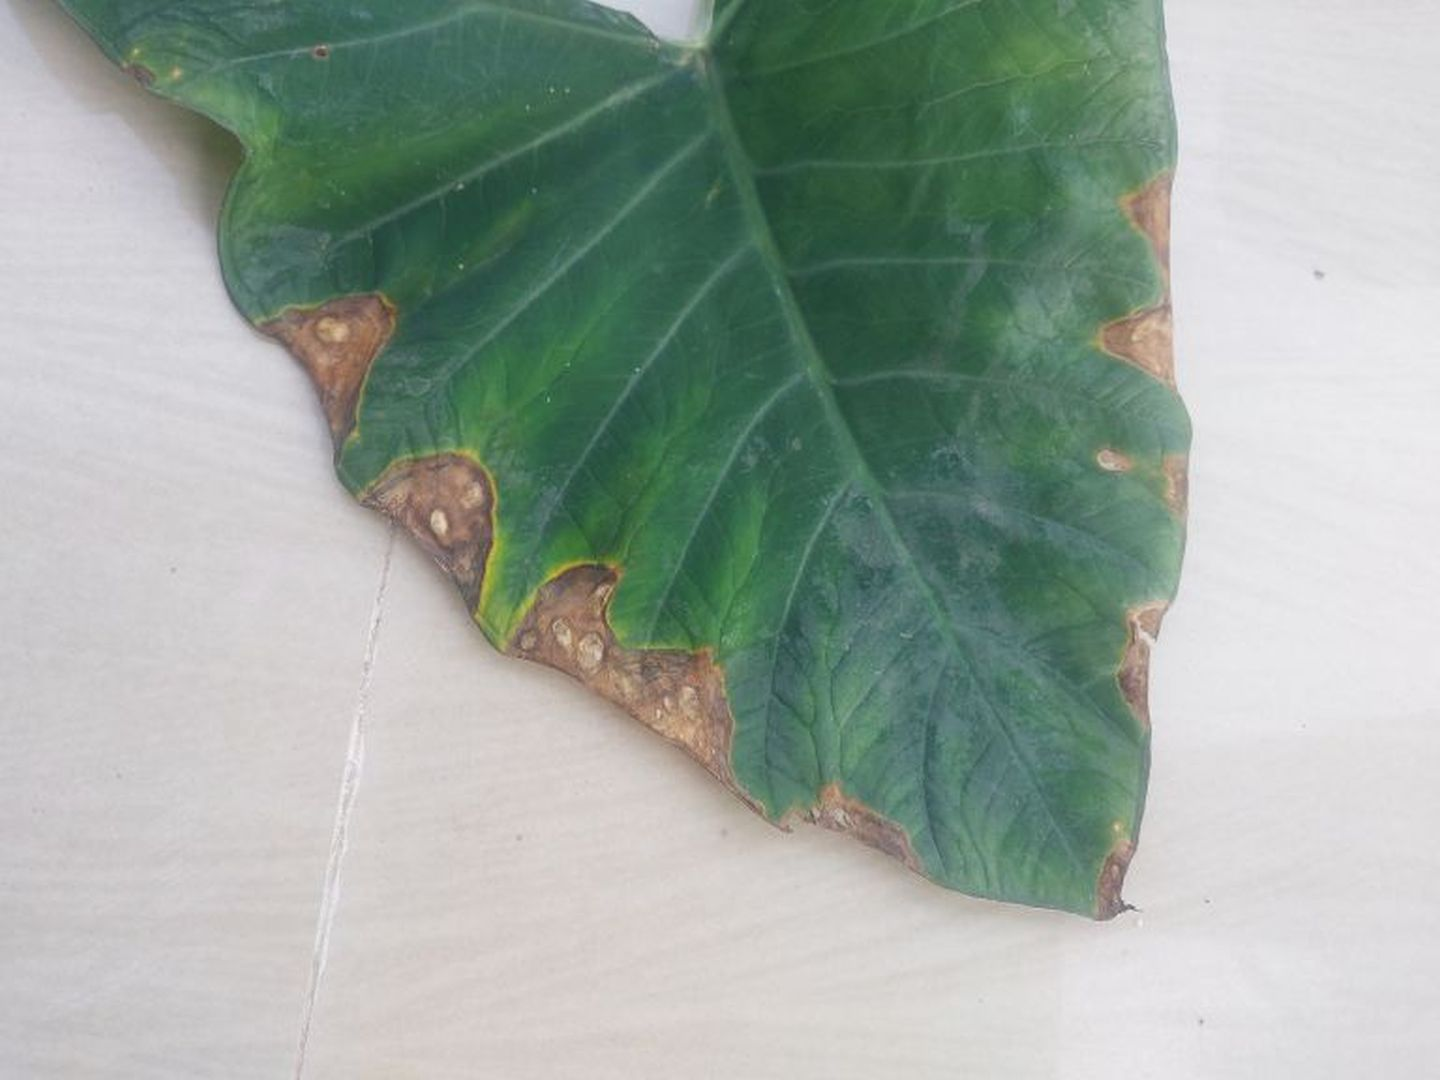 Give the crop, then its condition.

taro, leaf blight
